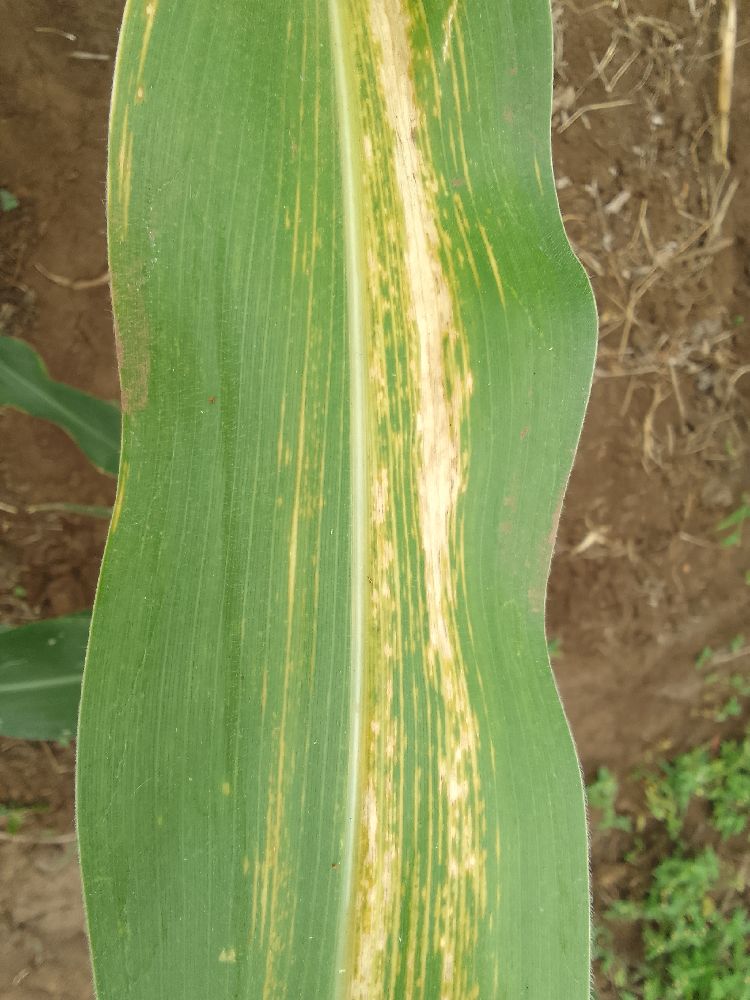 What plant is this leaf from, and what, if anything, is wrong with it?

maize, maize lethal necrosis
